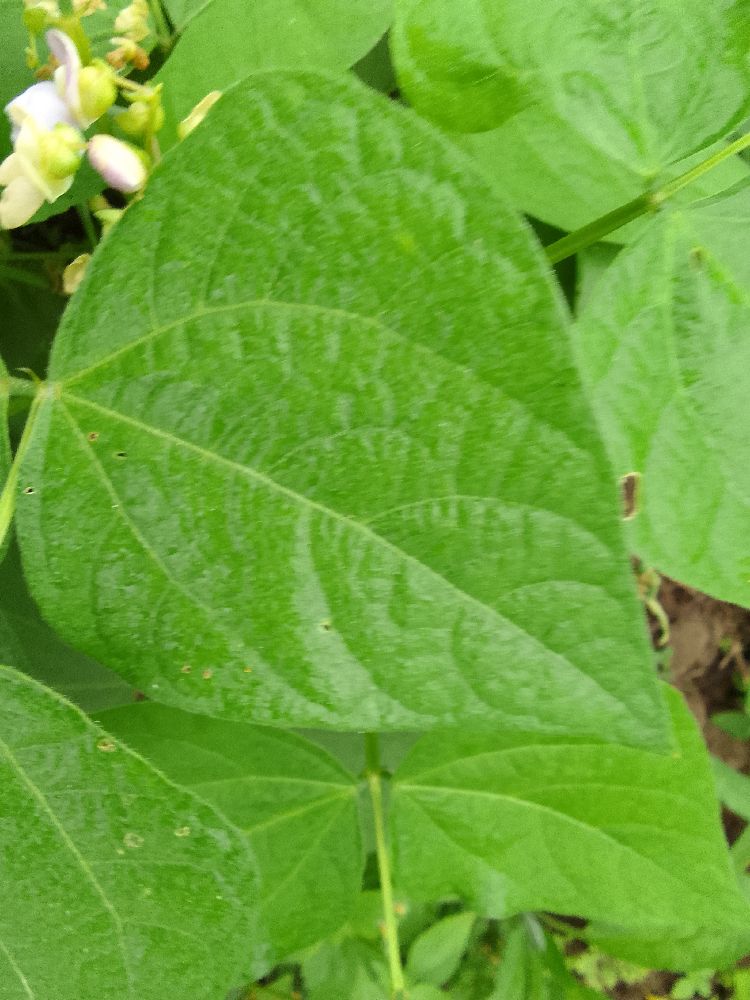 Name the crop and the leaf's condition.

common bean, healthy
